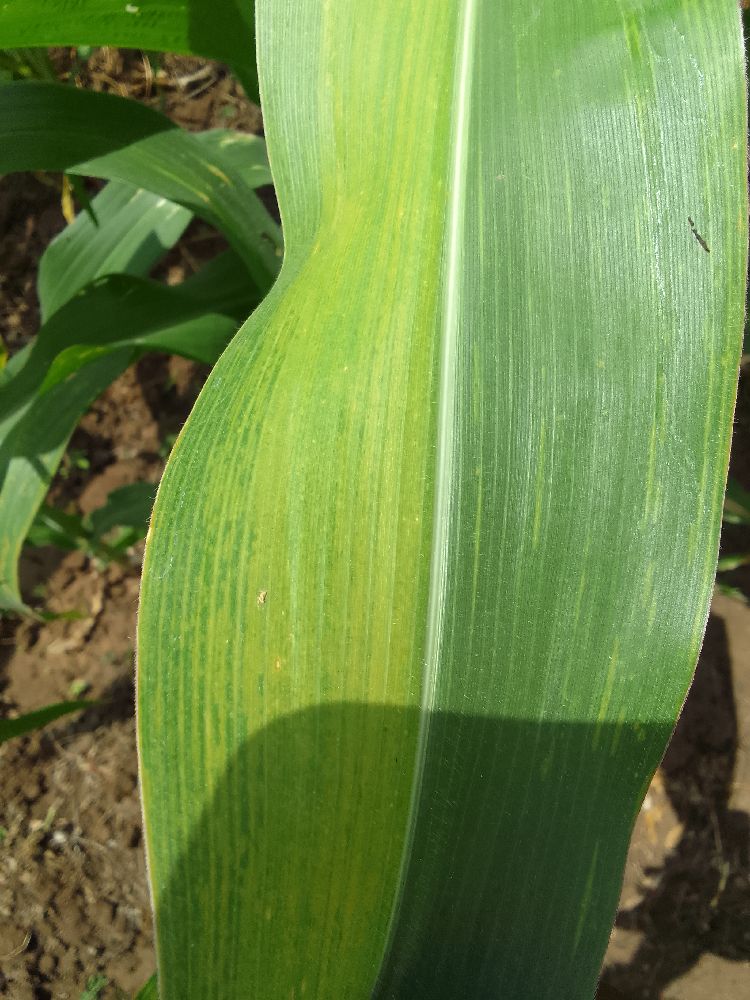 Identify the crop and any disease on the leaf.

maize, maize lethal necrosis
